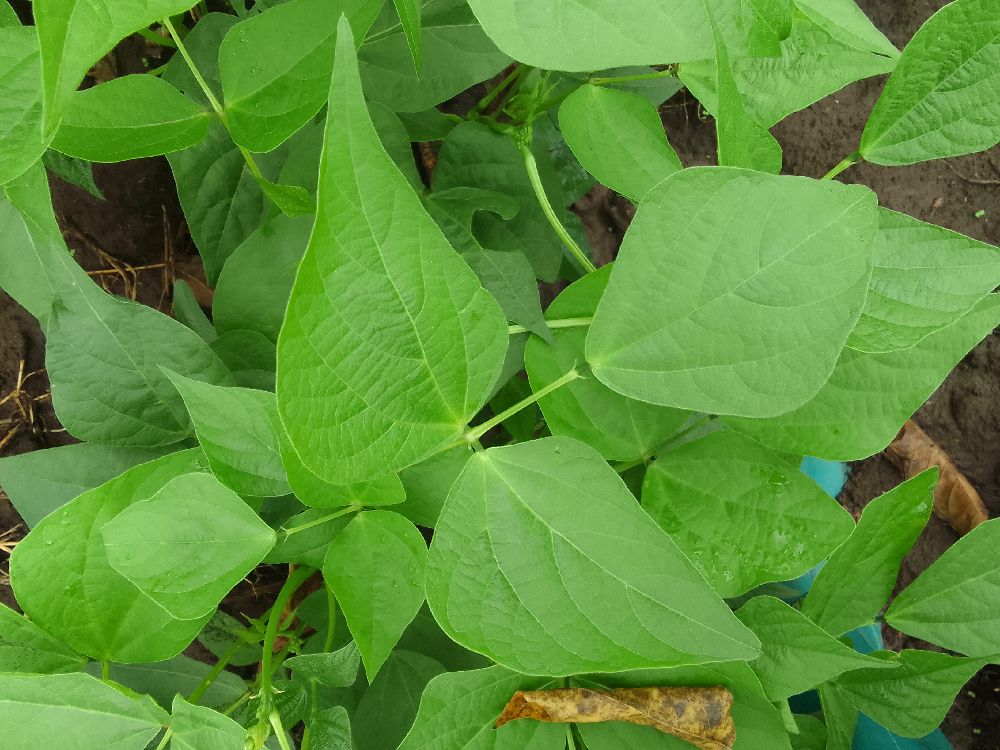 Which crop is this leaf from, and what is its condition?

common bean, healthy
